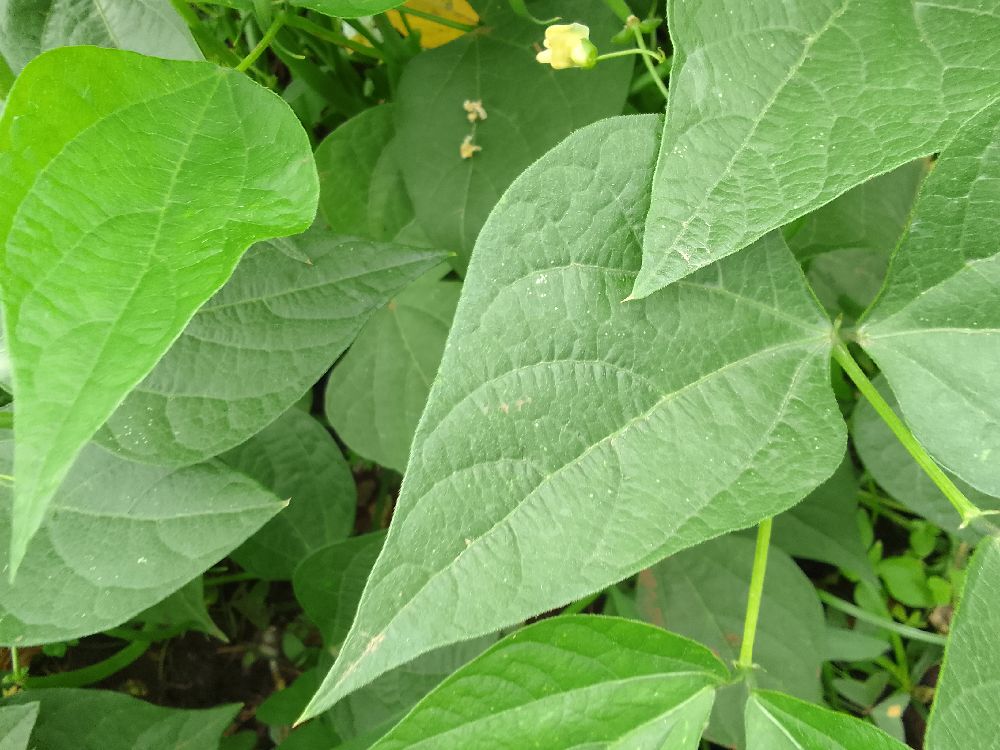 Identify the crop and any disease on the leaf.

common bean, healthy
